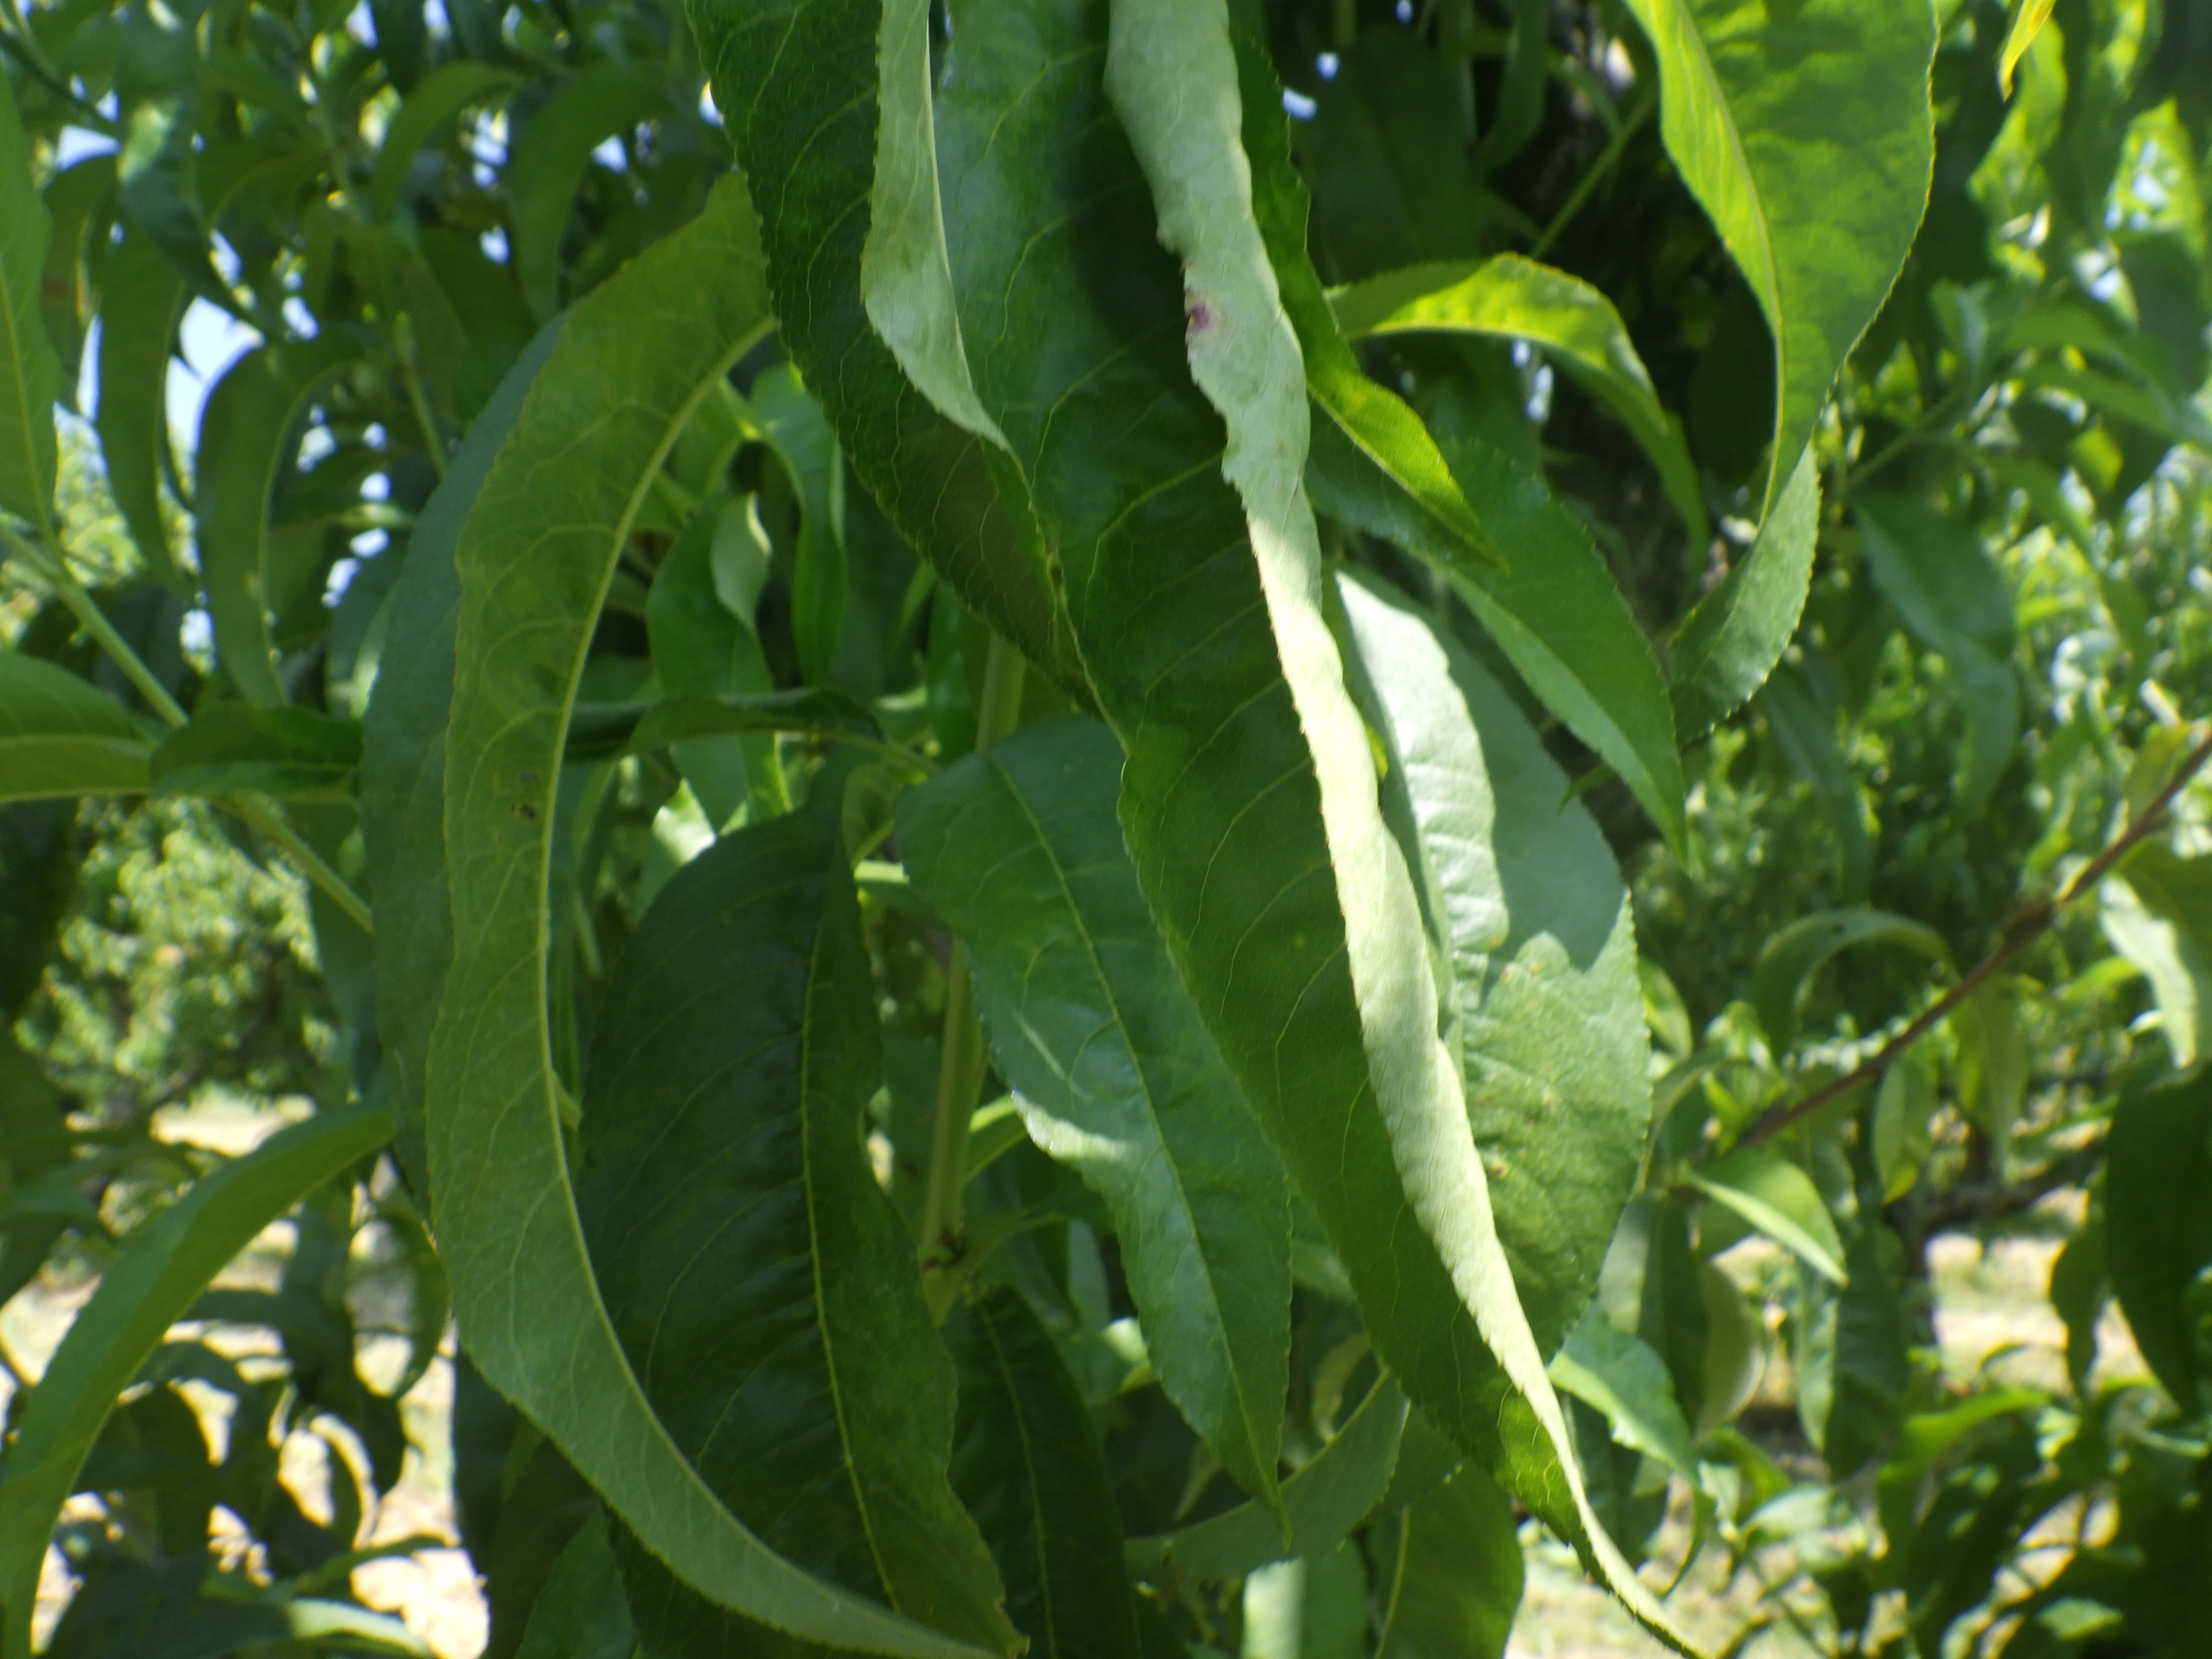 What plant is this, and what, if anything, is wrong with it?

peach, shot hole disease
